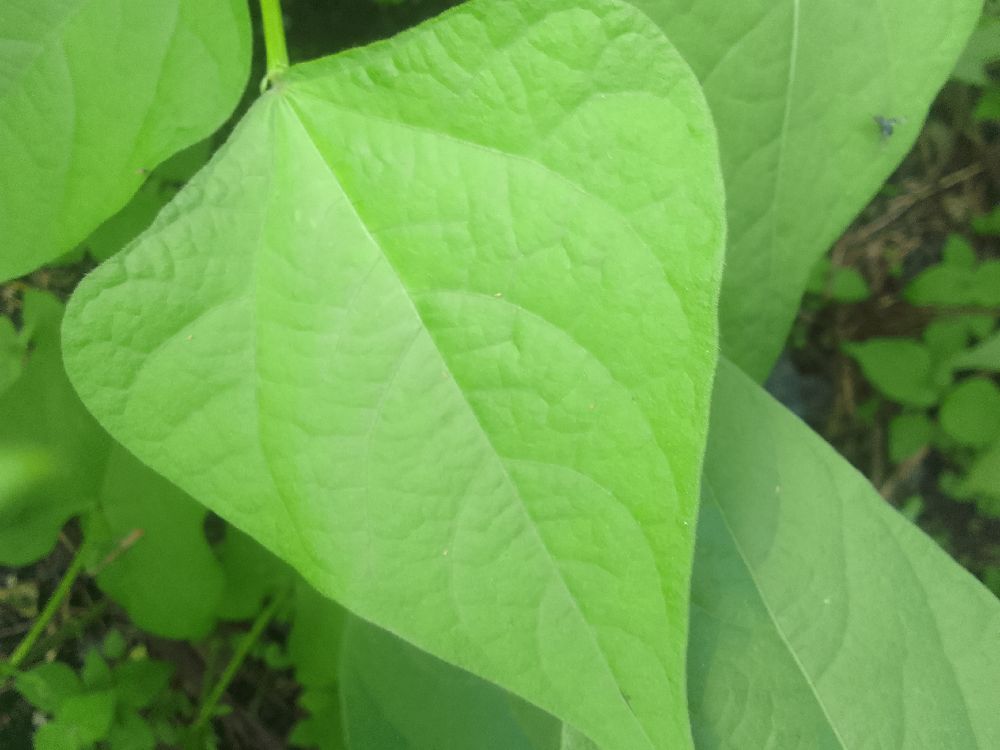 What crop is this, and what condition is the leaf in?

common bean, healthy
